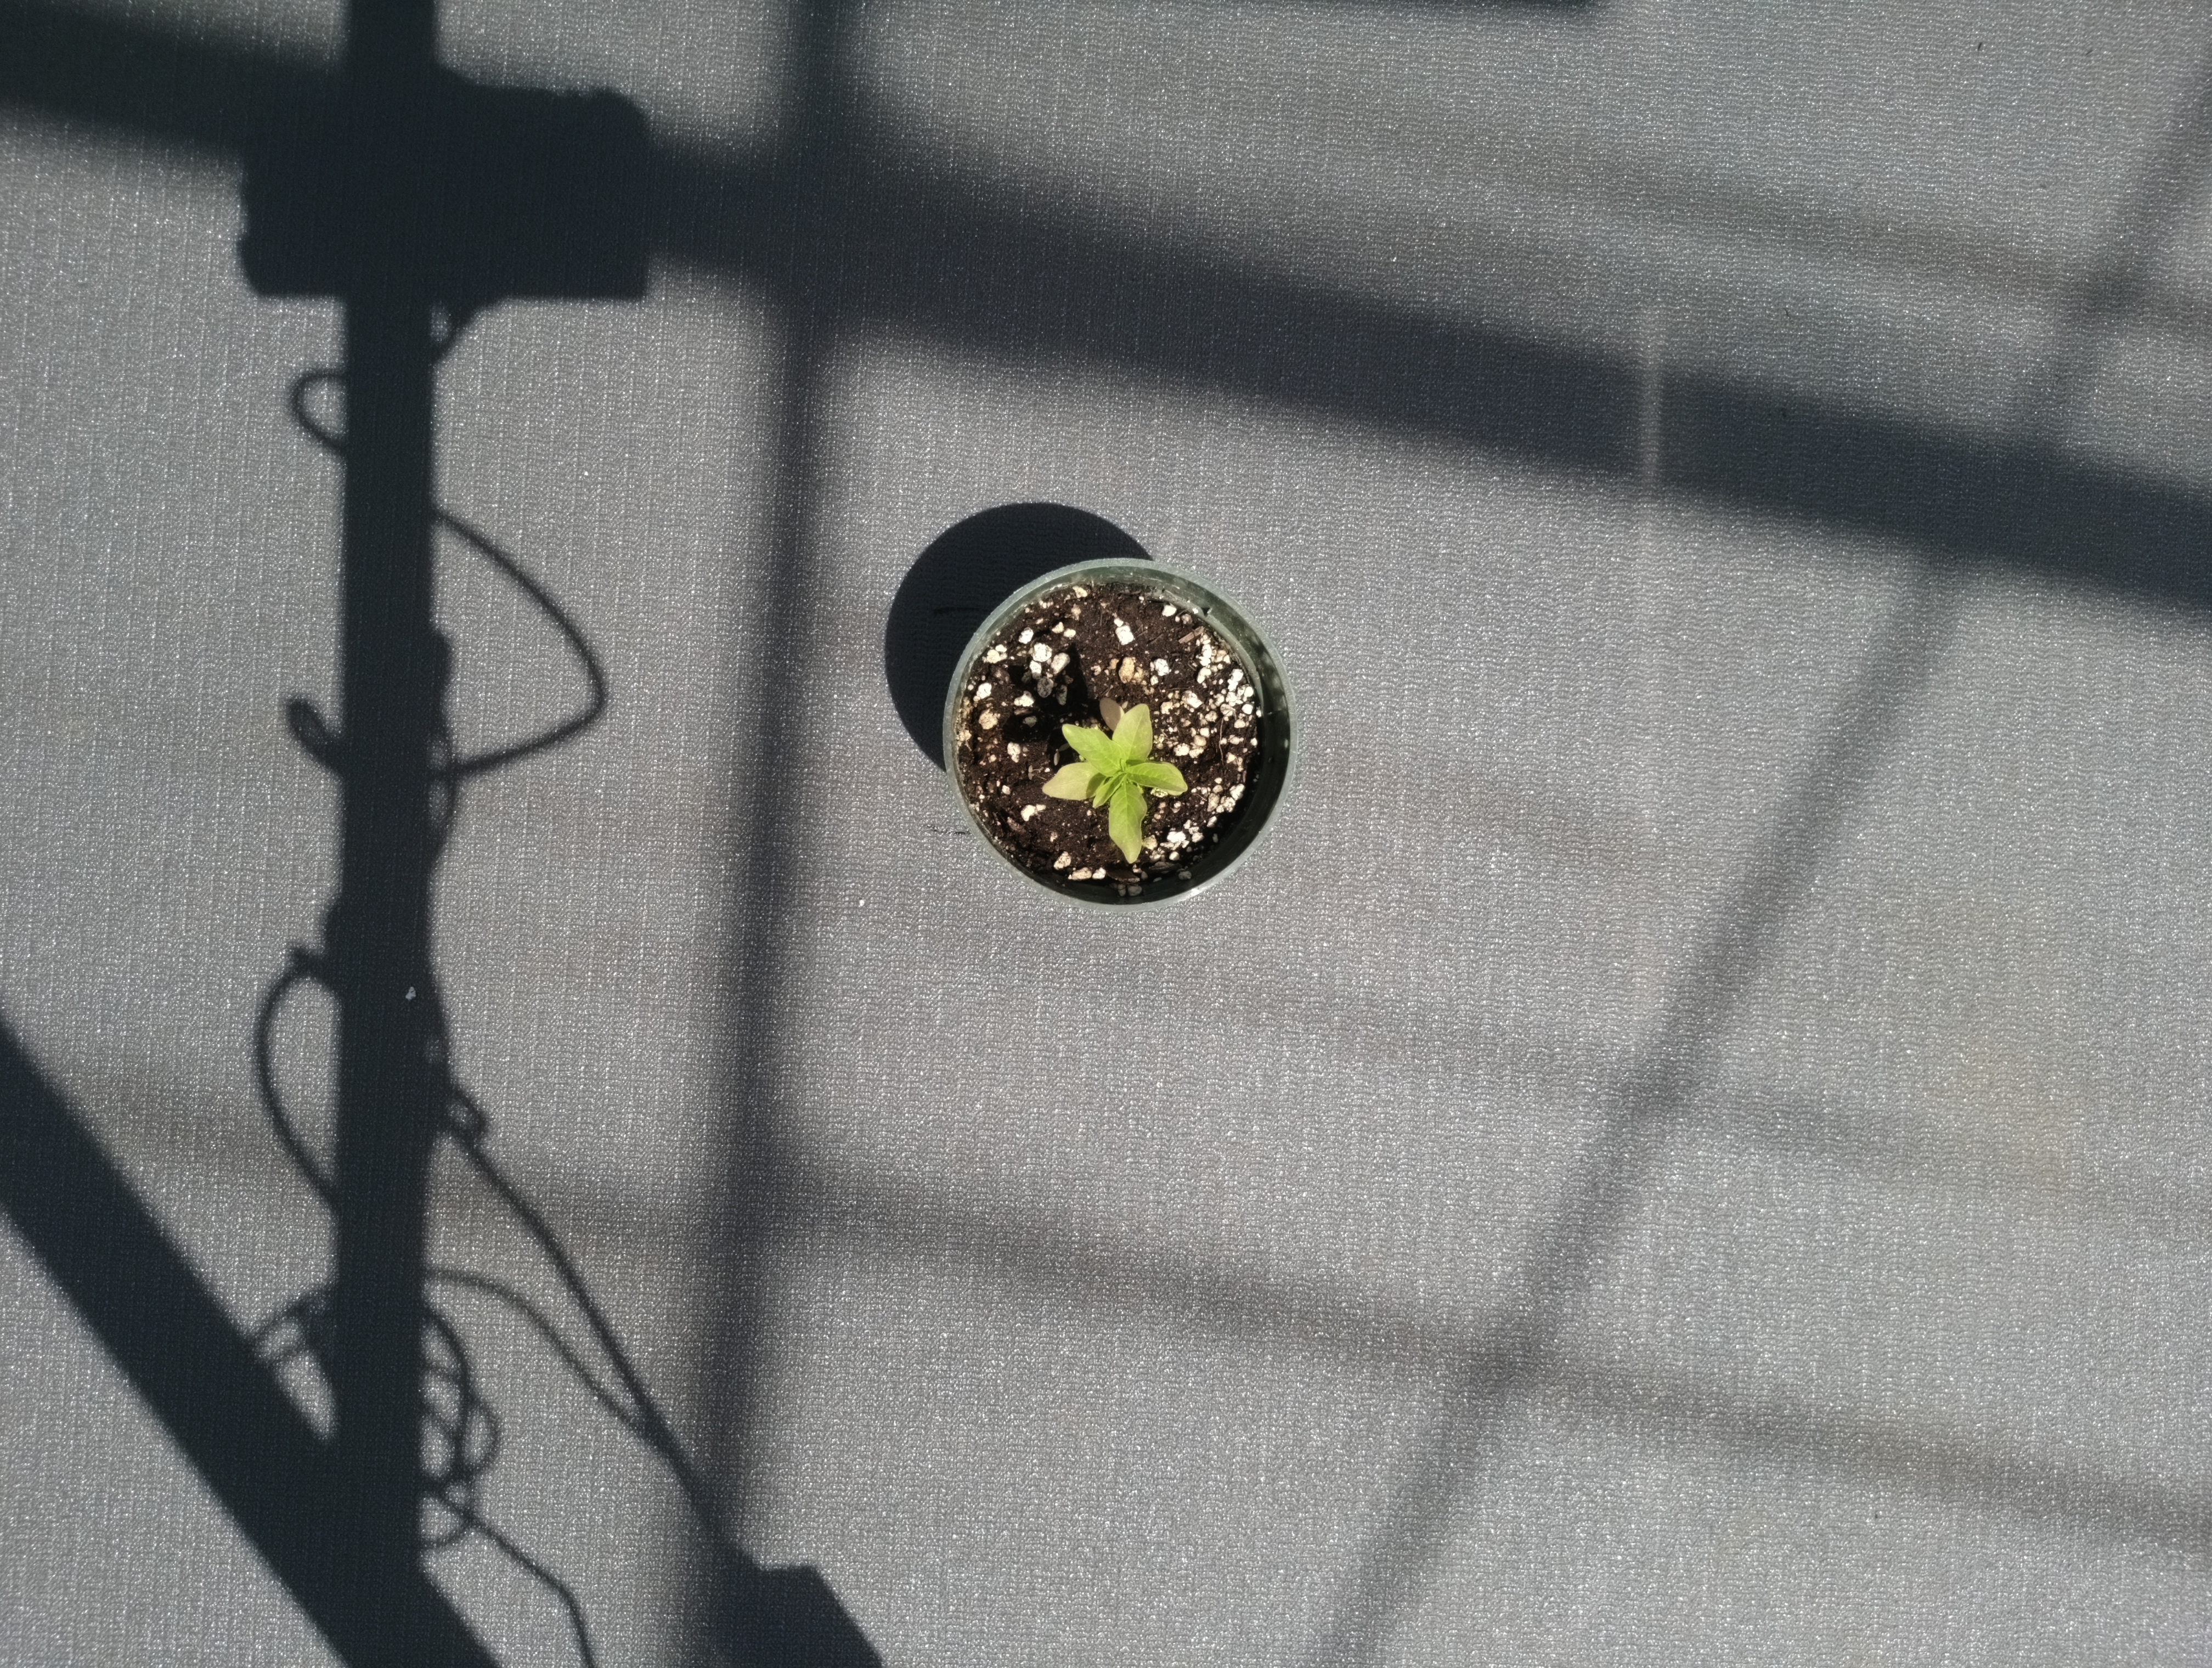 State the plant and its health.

waterhemp, chlorosis only
